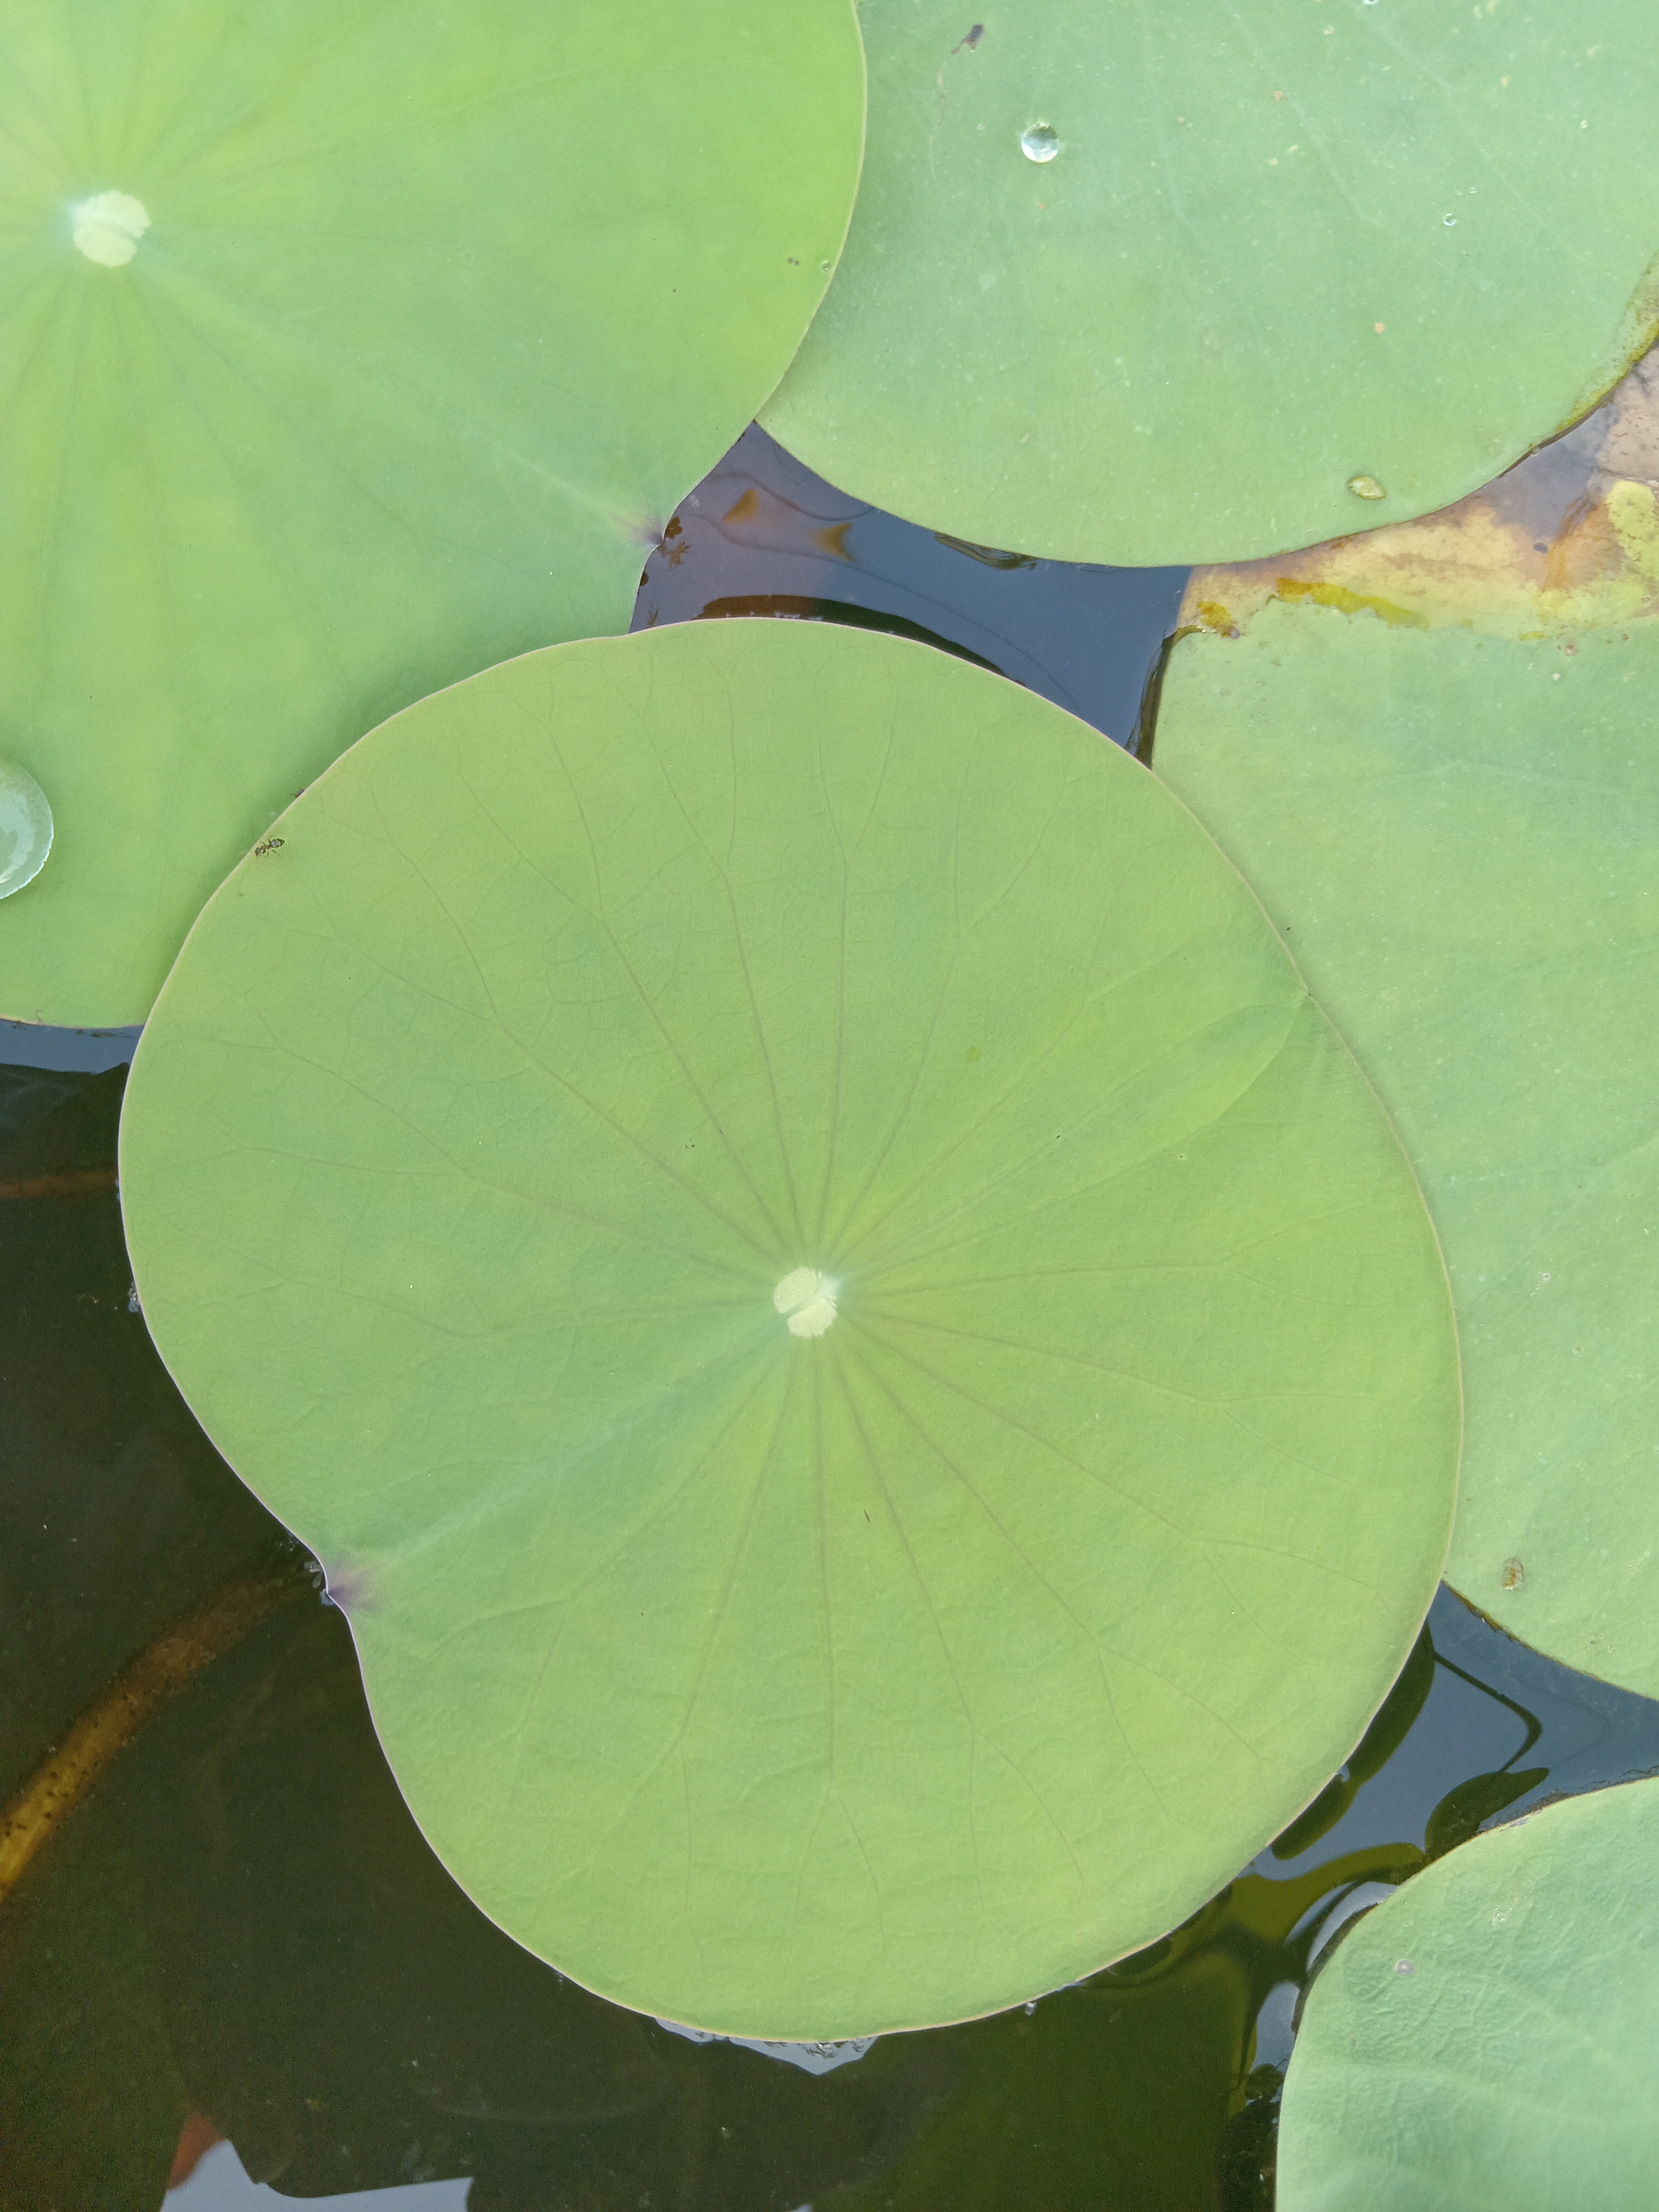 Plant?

lotus
